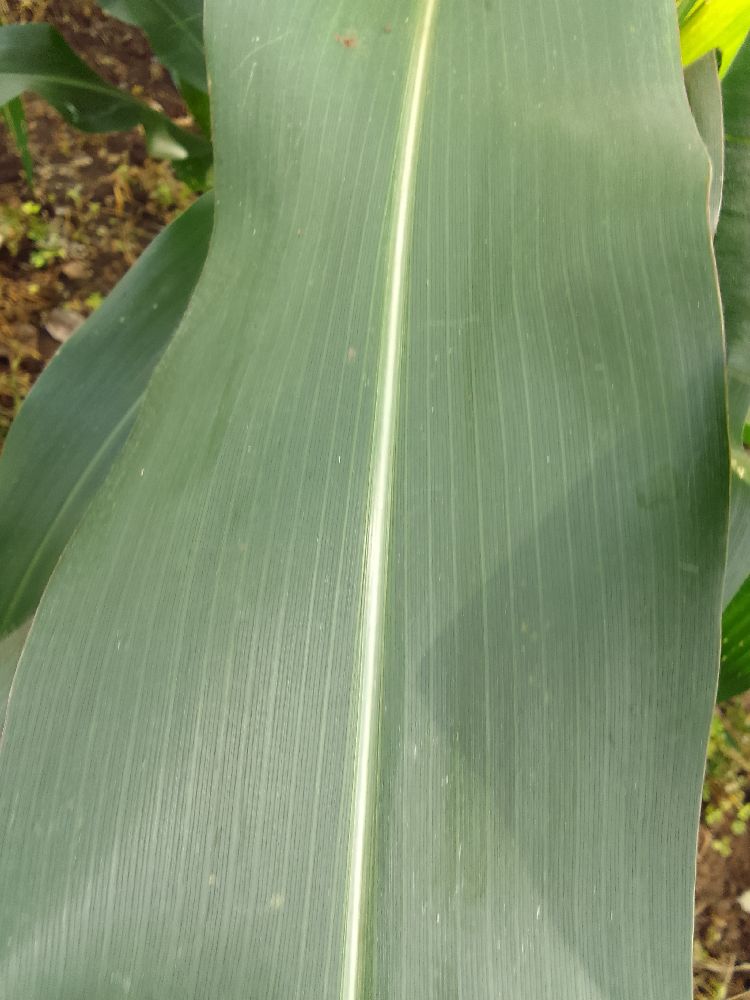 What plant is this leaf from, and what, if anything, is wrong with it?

maize, healthy
